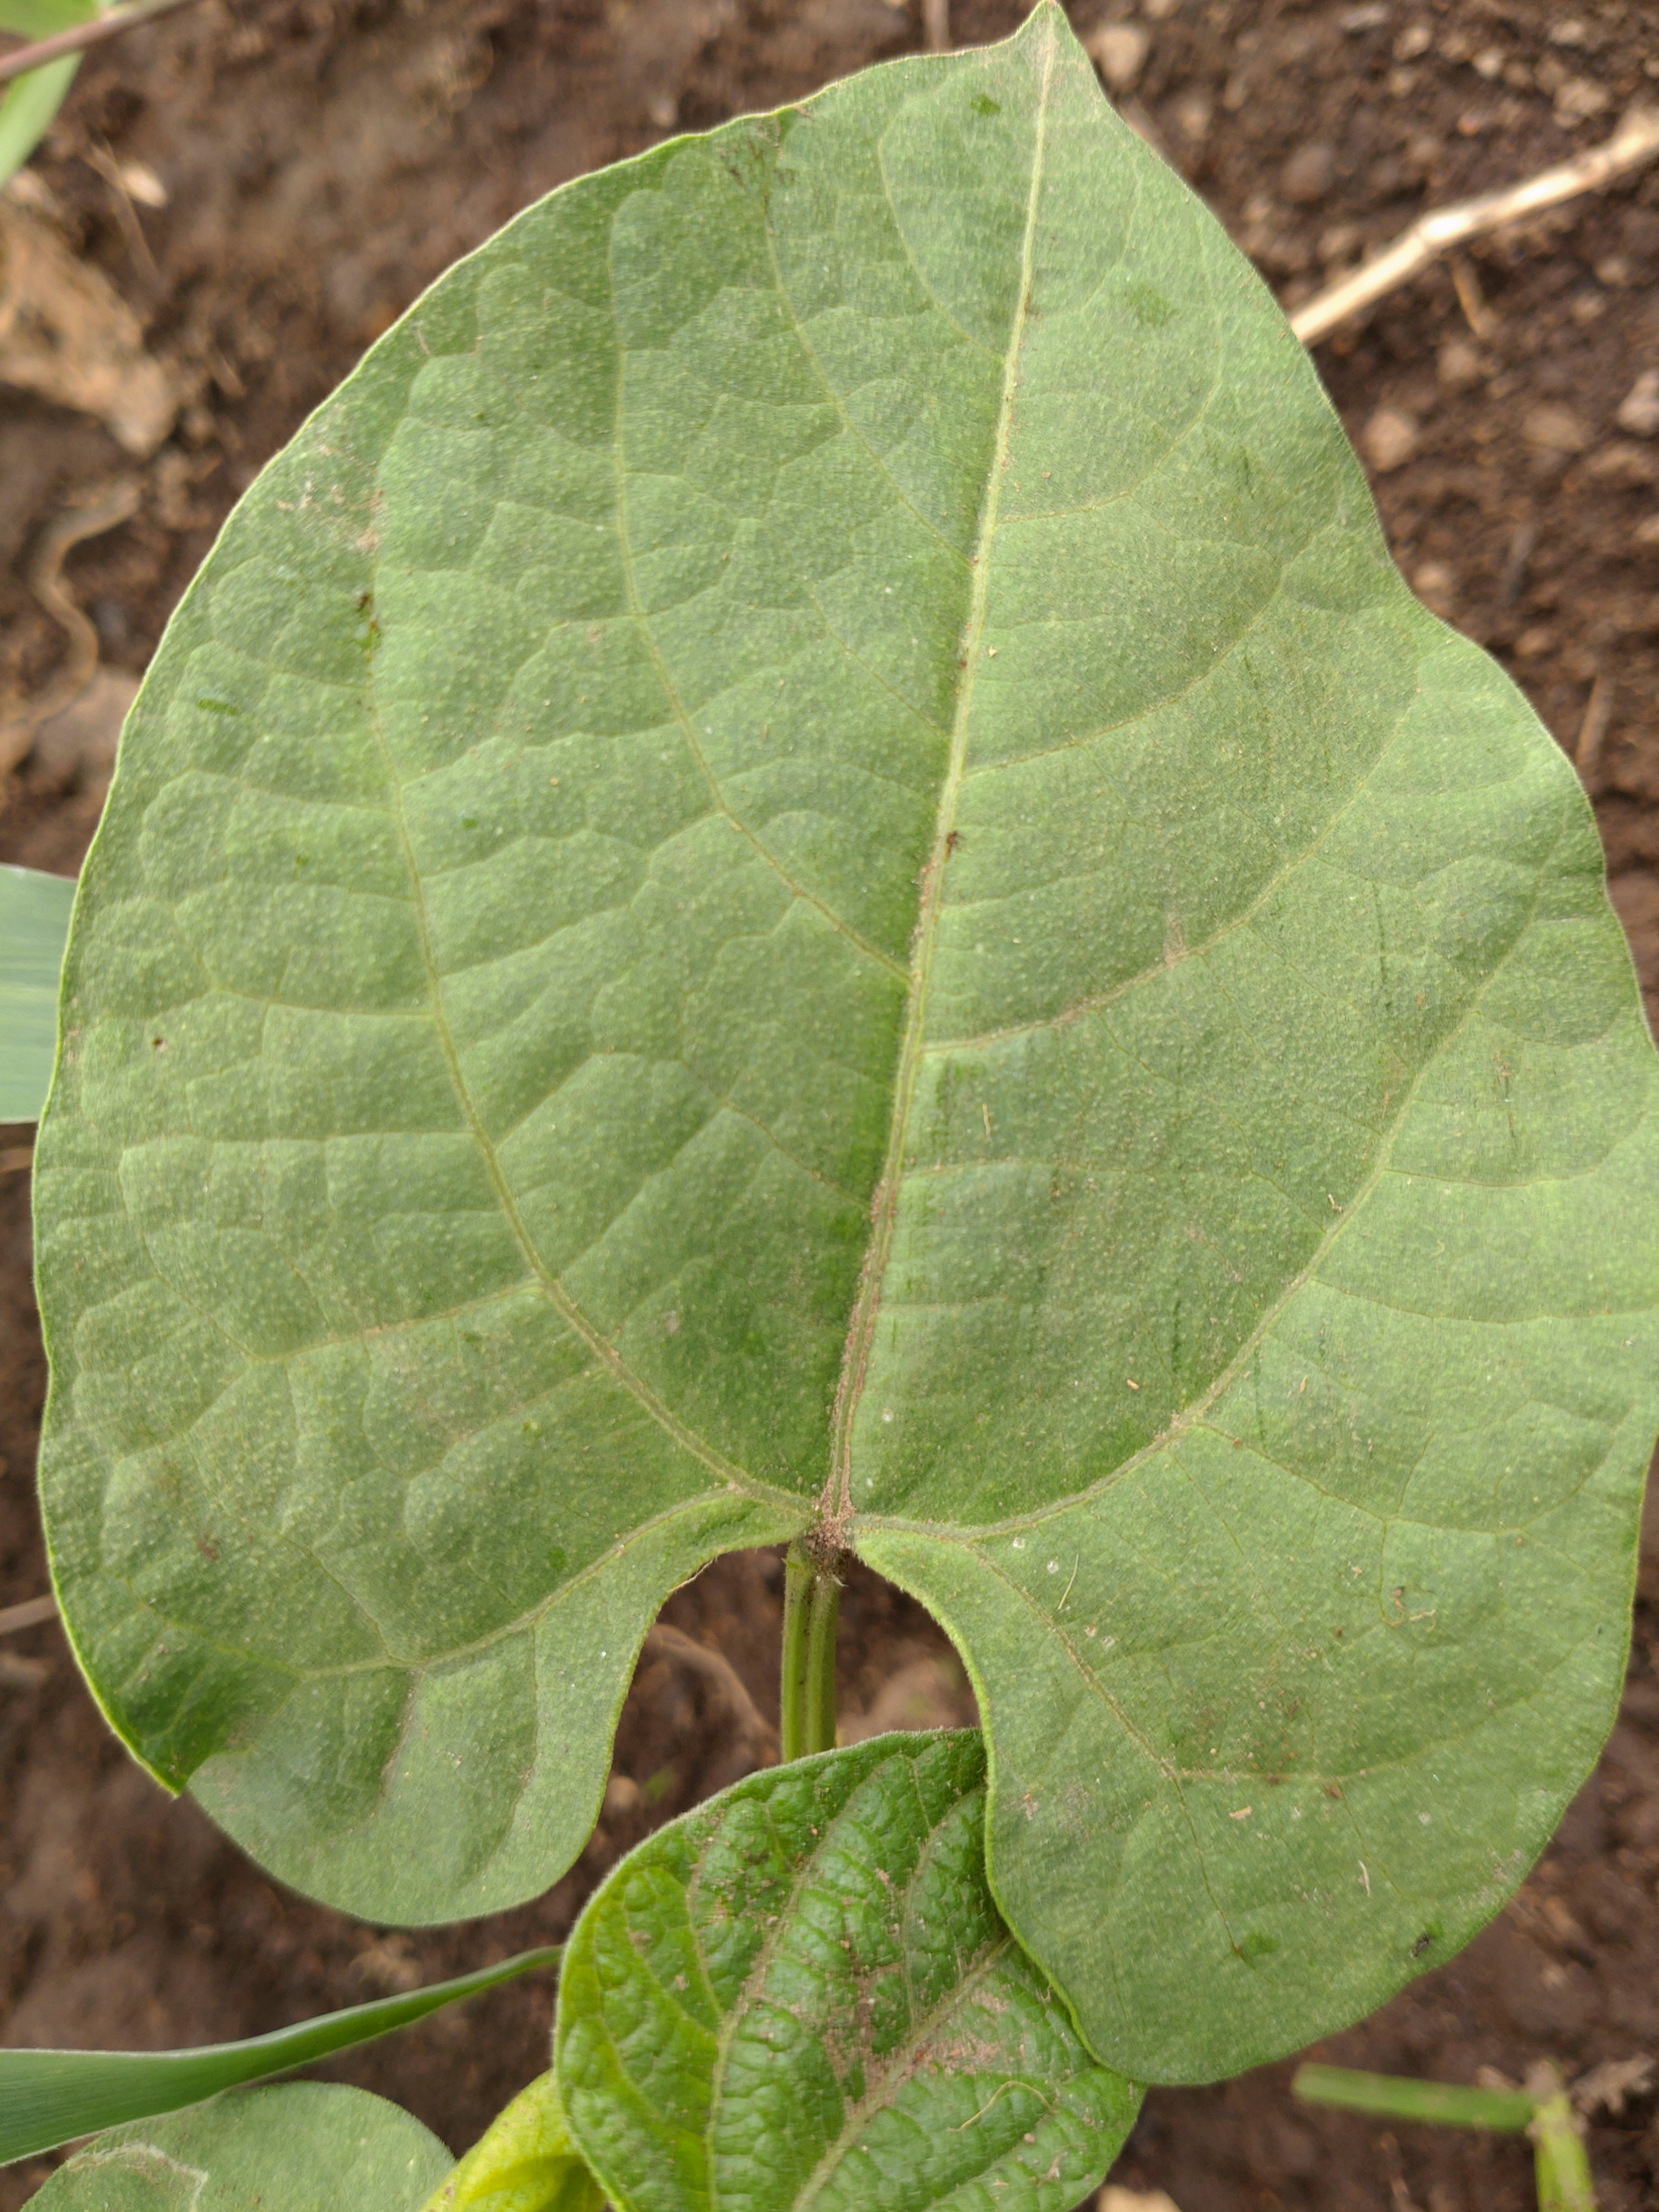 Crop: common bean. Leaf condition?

healthy
